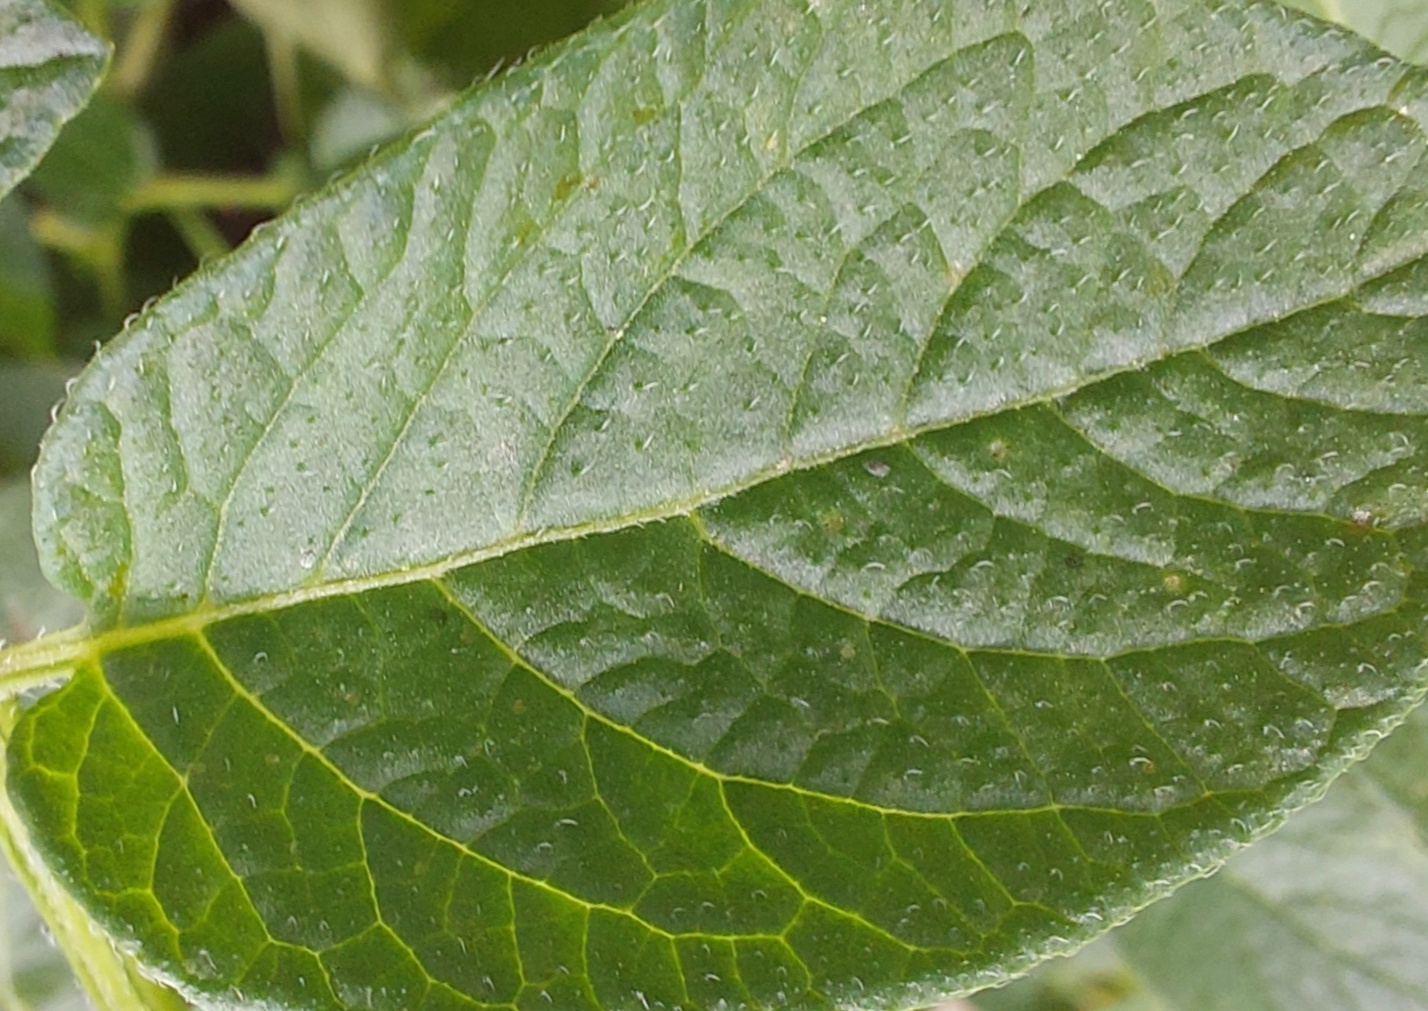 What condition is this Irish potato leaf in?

healthy
